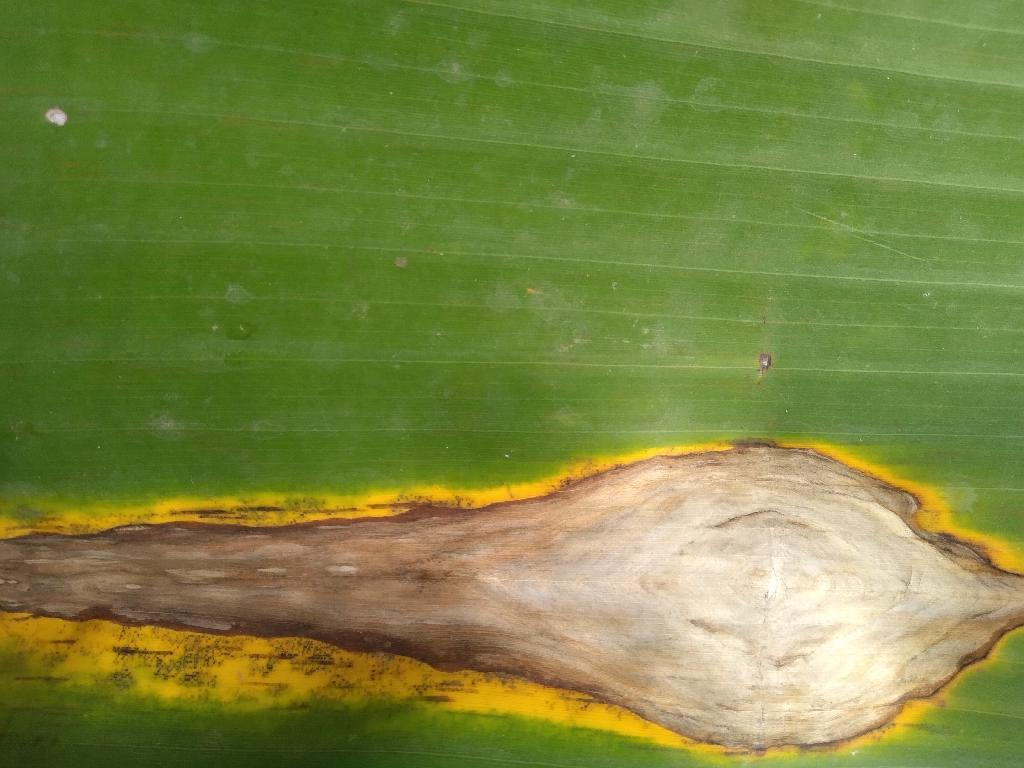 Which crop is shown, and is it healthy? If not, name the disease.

banana, black sigatoka
